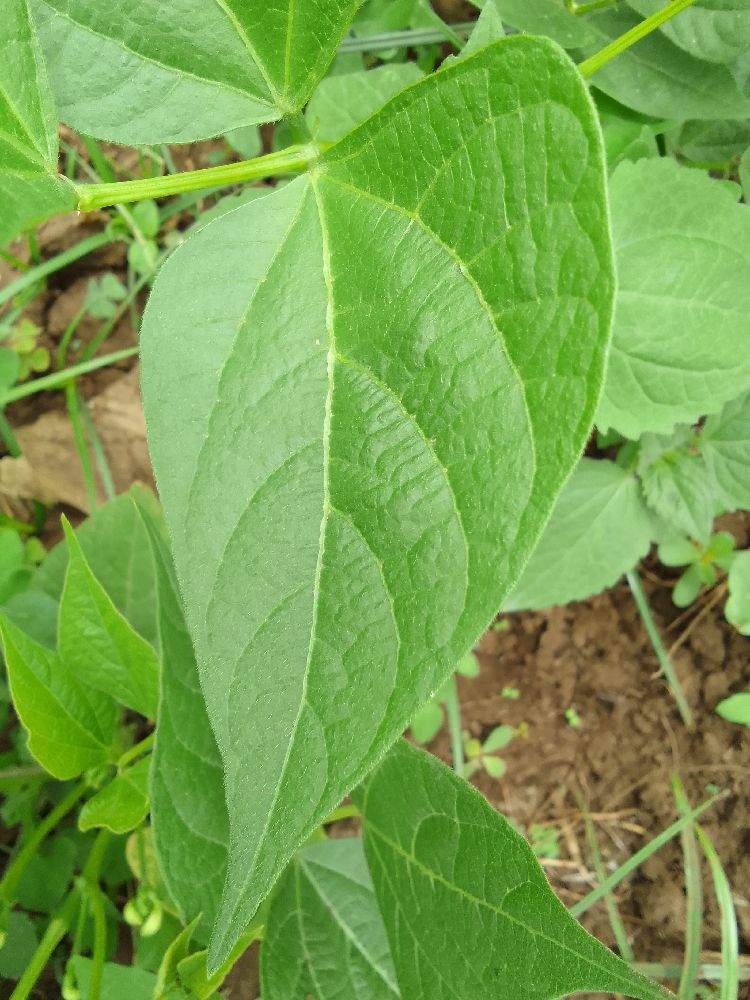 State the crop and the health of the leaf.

common bean, healthy
